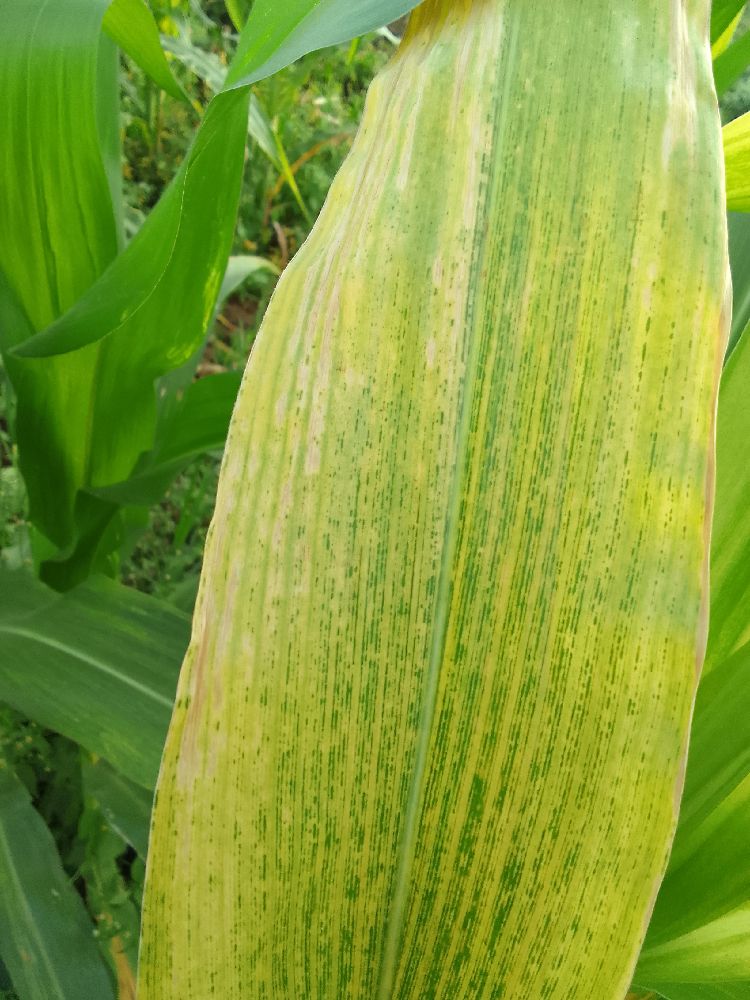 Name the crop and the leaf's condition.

maize, maize lethal necrosis
